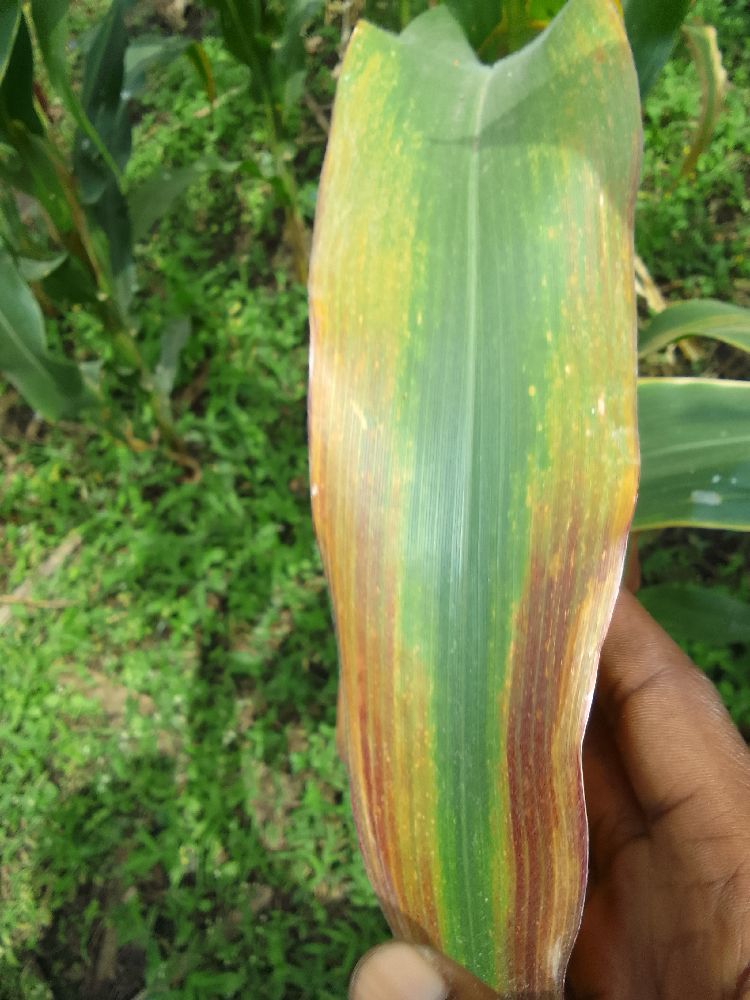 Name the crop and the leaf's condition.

maize, maize lethal necrosis
